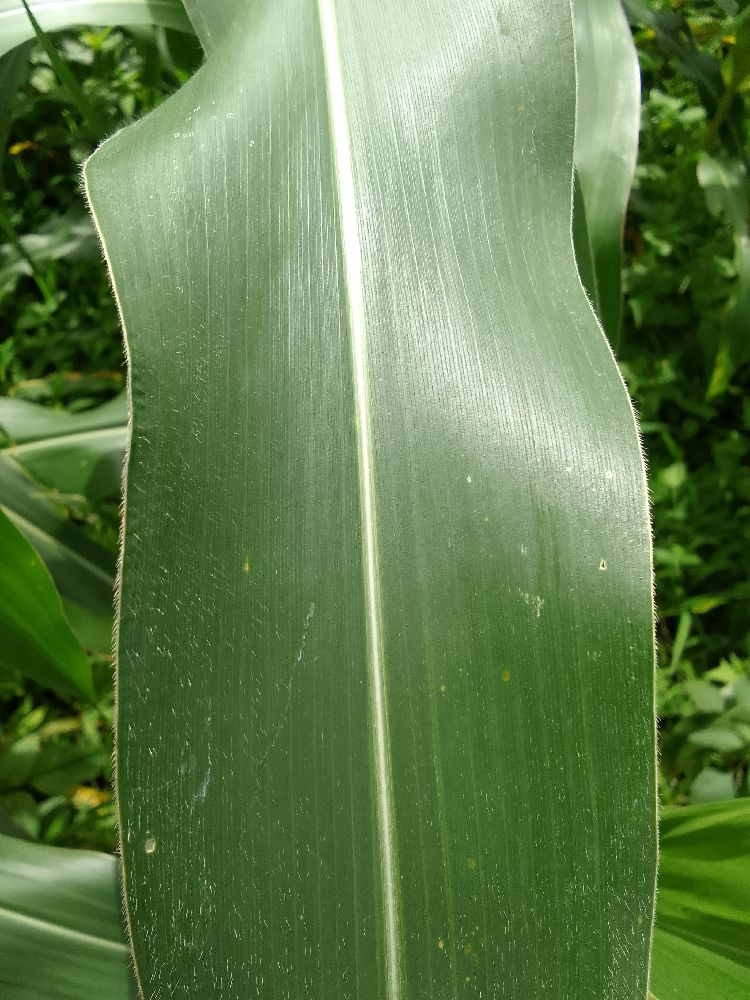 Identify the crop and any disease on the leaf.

maize, healthy
